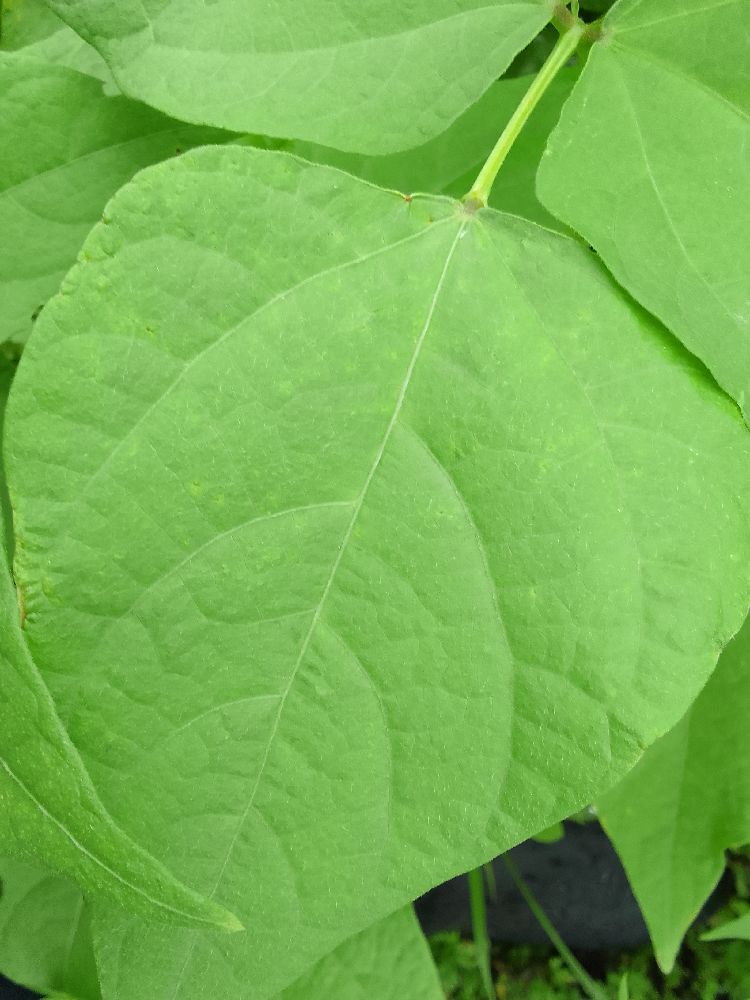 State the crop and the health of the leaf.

common bean, healthy
